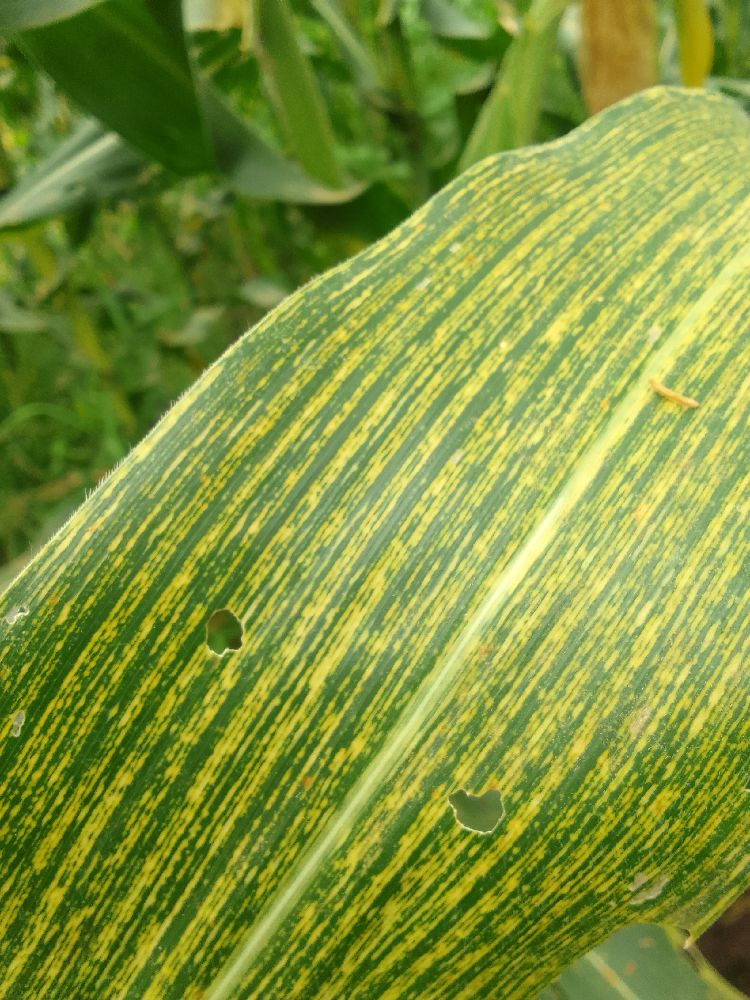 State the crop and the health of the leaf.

maize, maize streak virus
